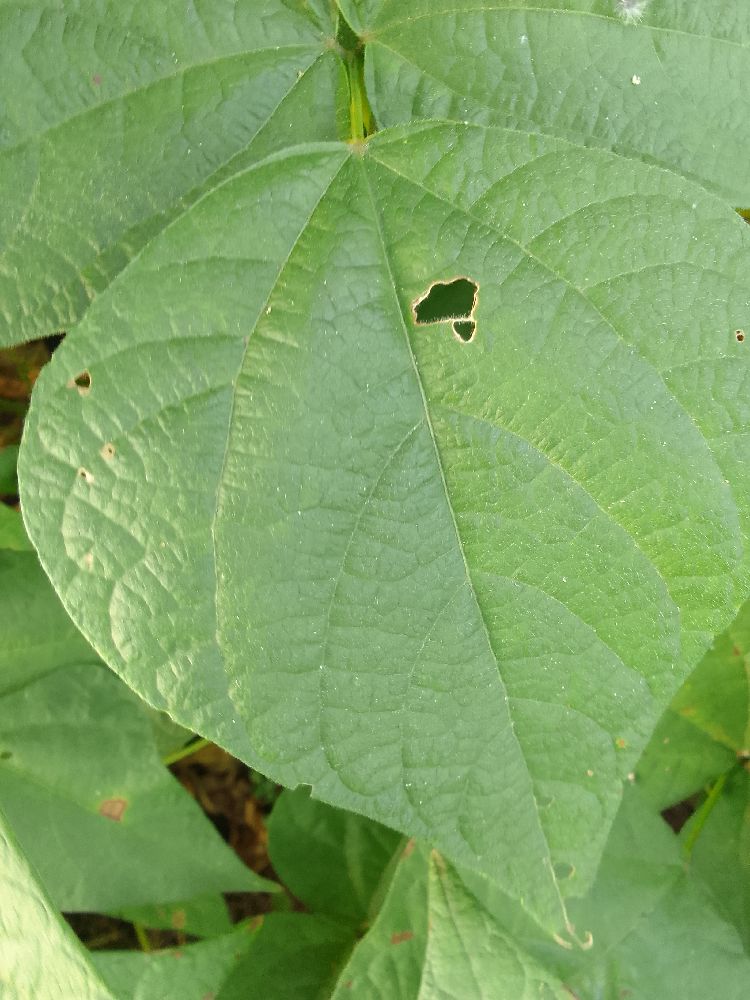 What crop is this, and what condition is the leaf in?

common bean, healthy
